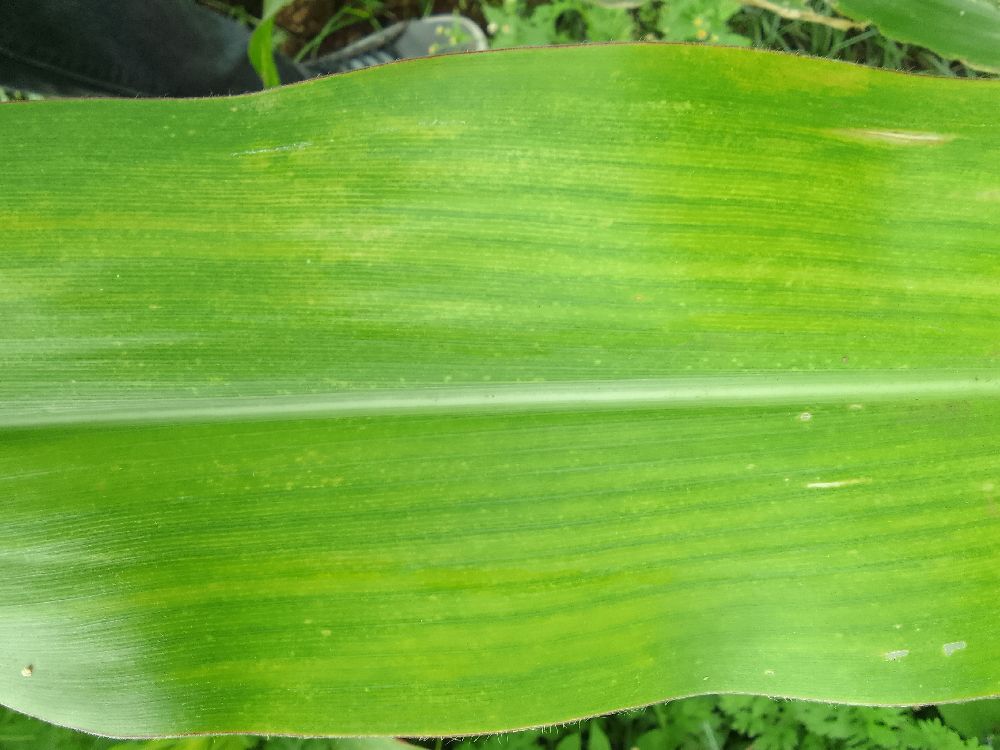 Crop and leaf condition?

maize, maize lethal necrosis
